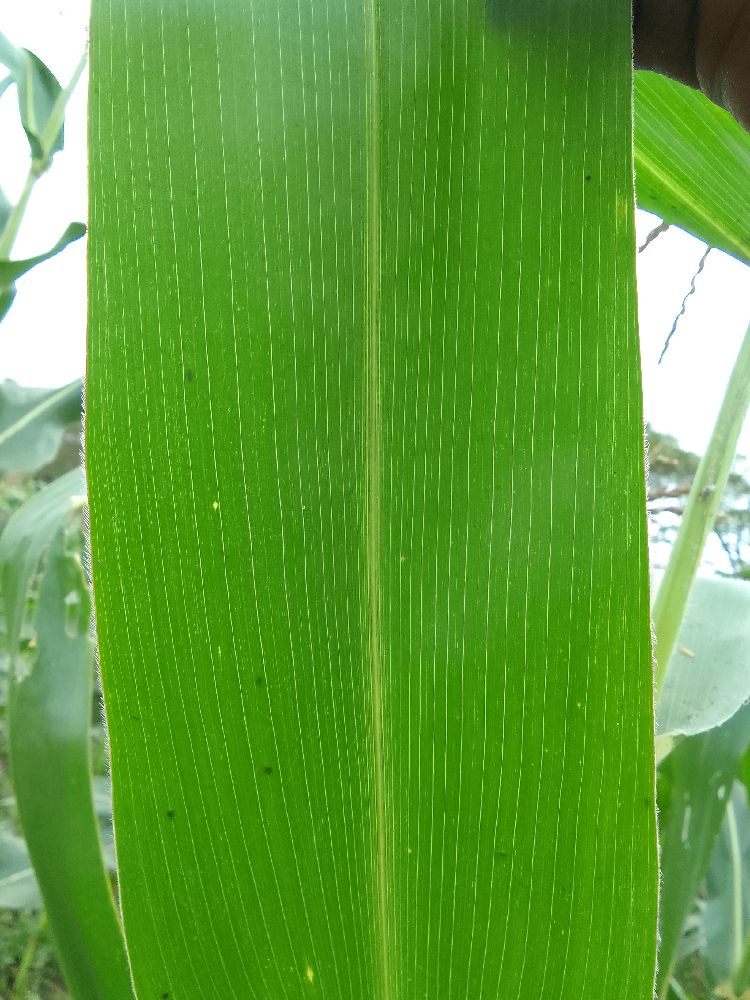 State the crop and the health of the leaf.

maize, healthy
